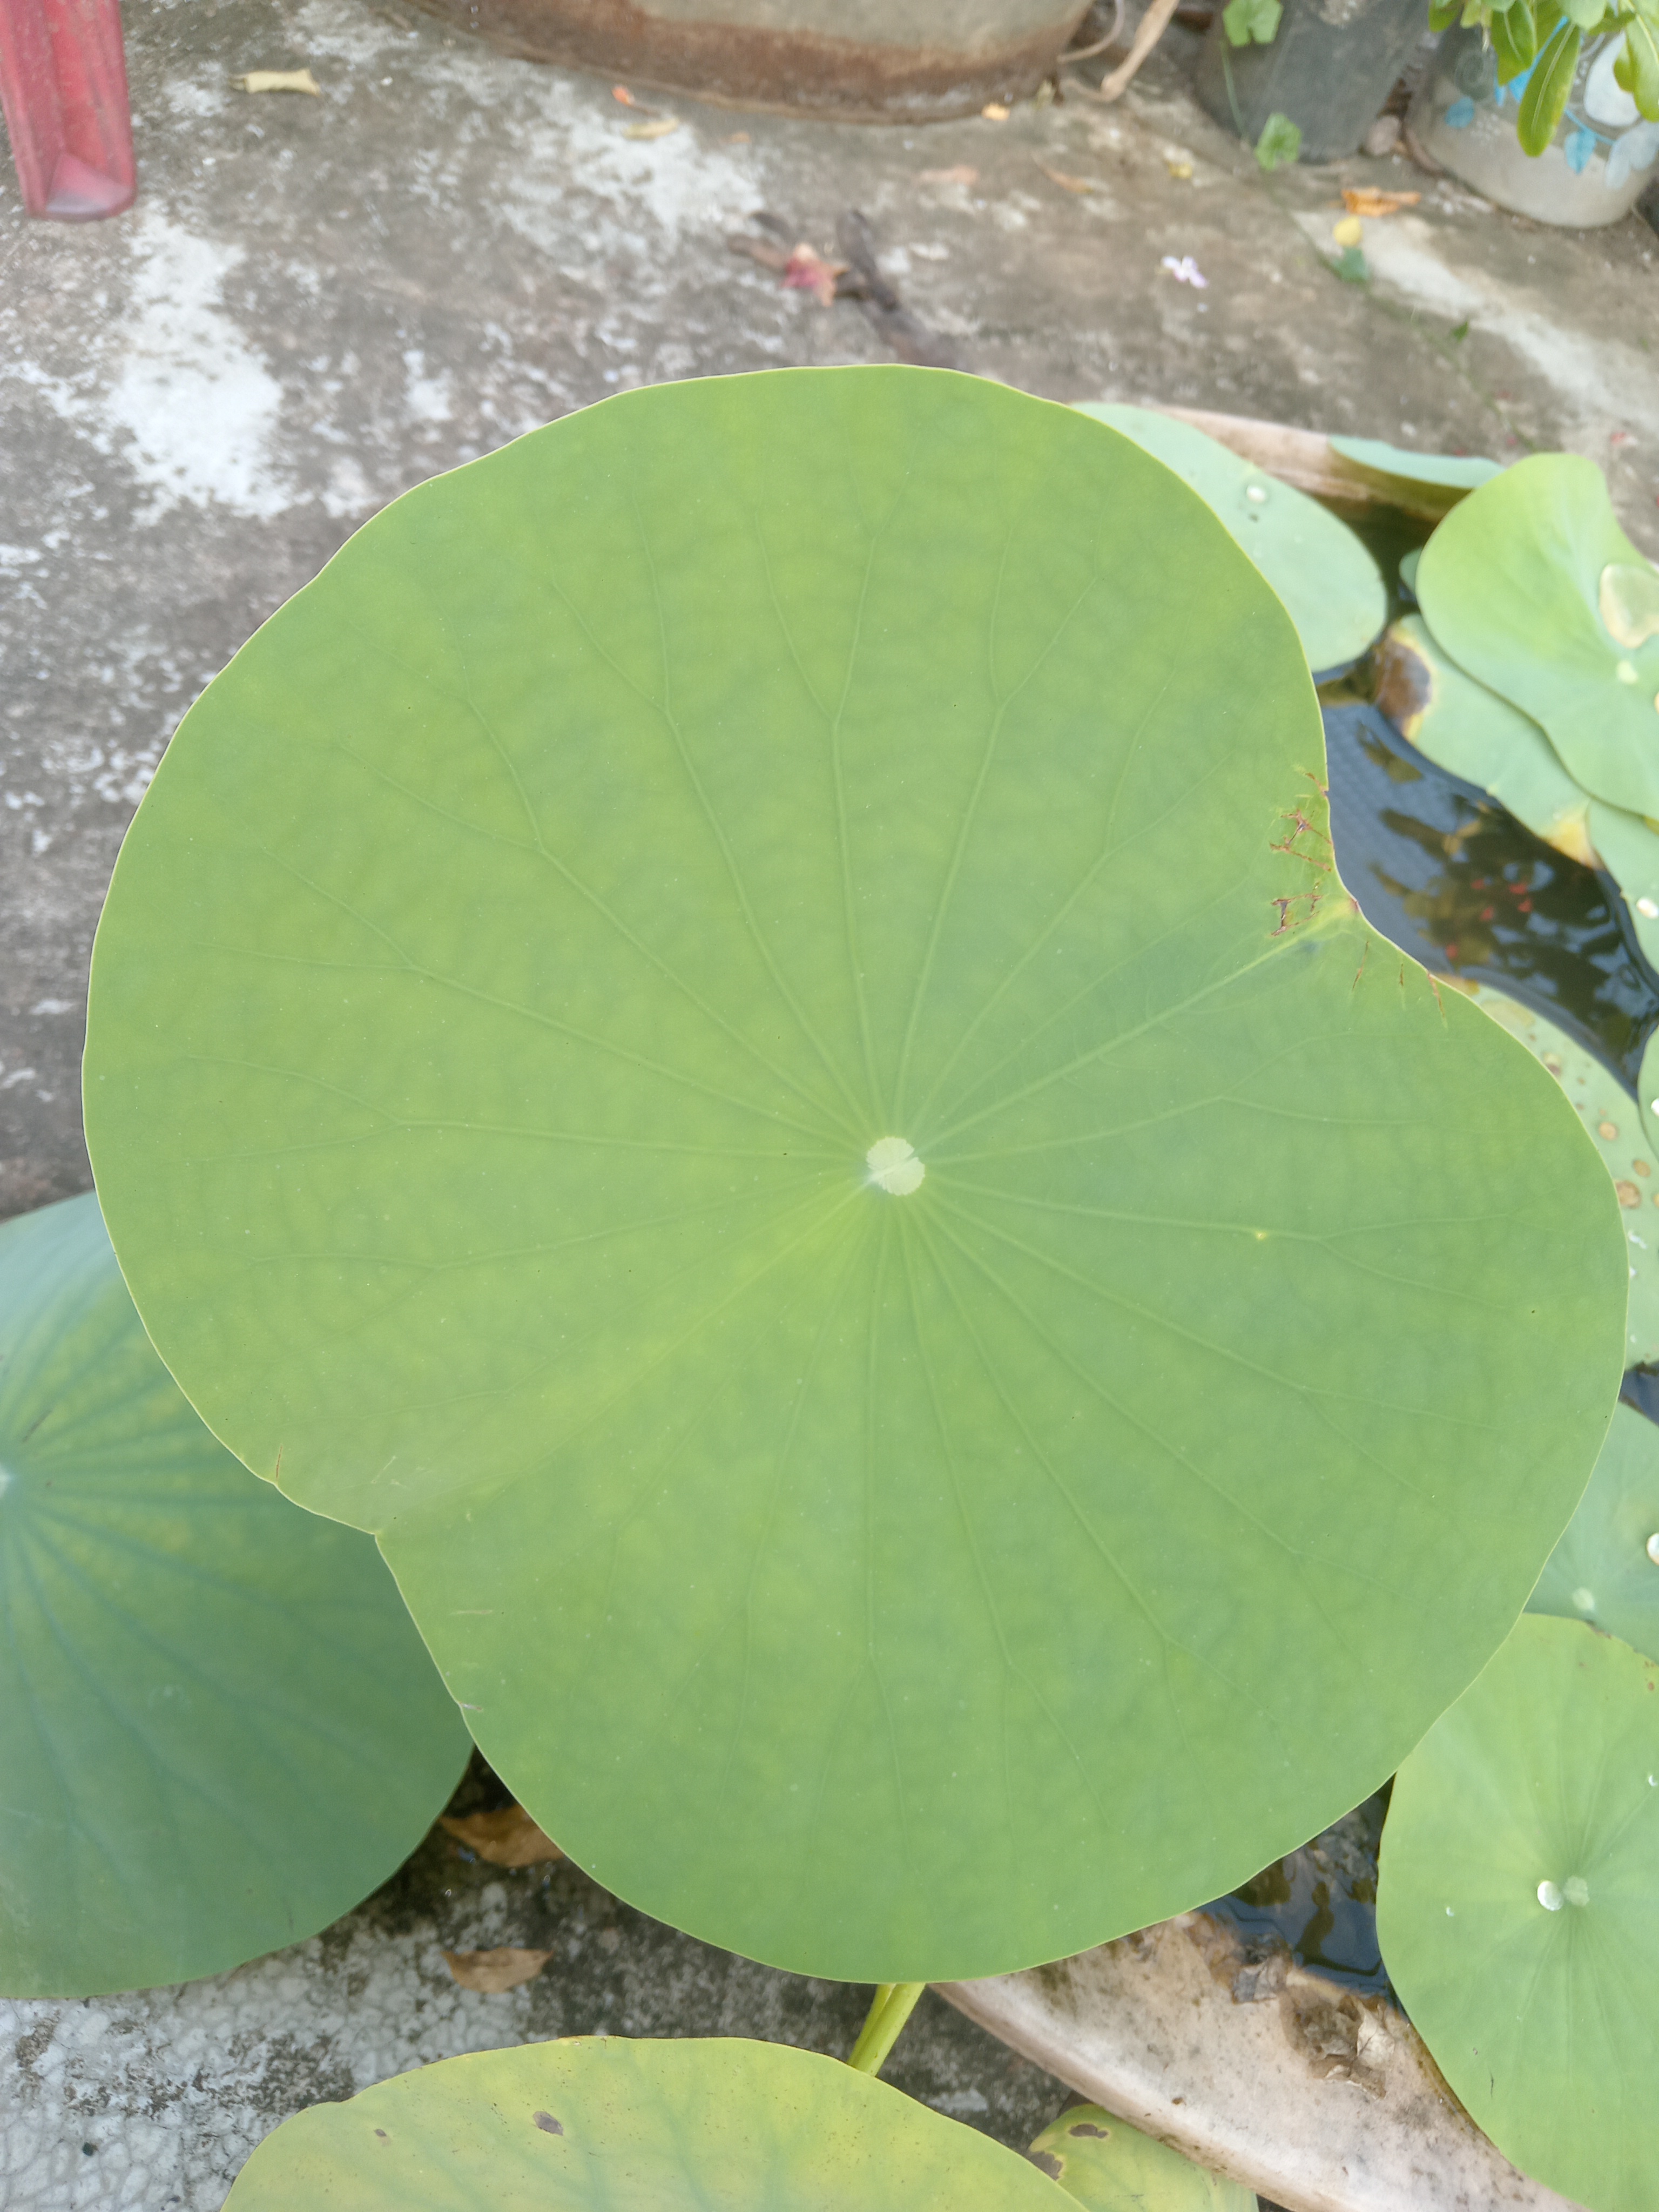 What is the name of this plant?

lotus
